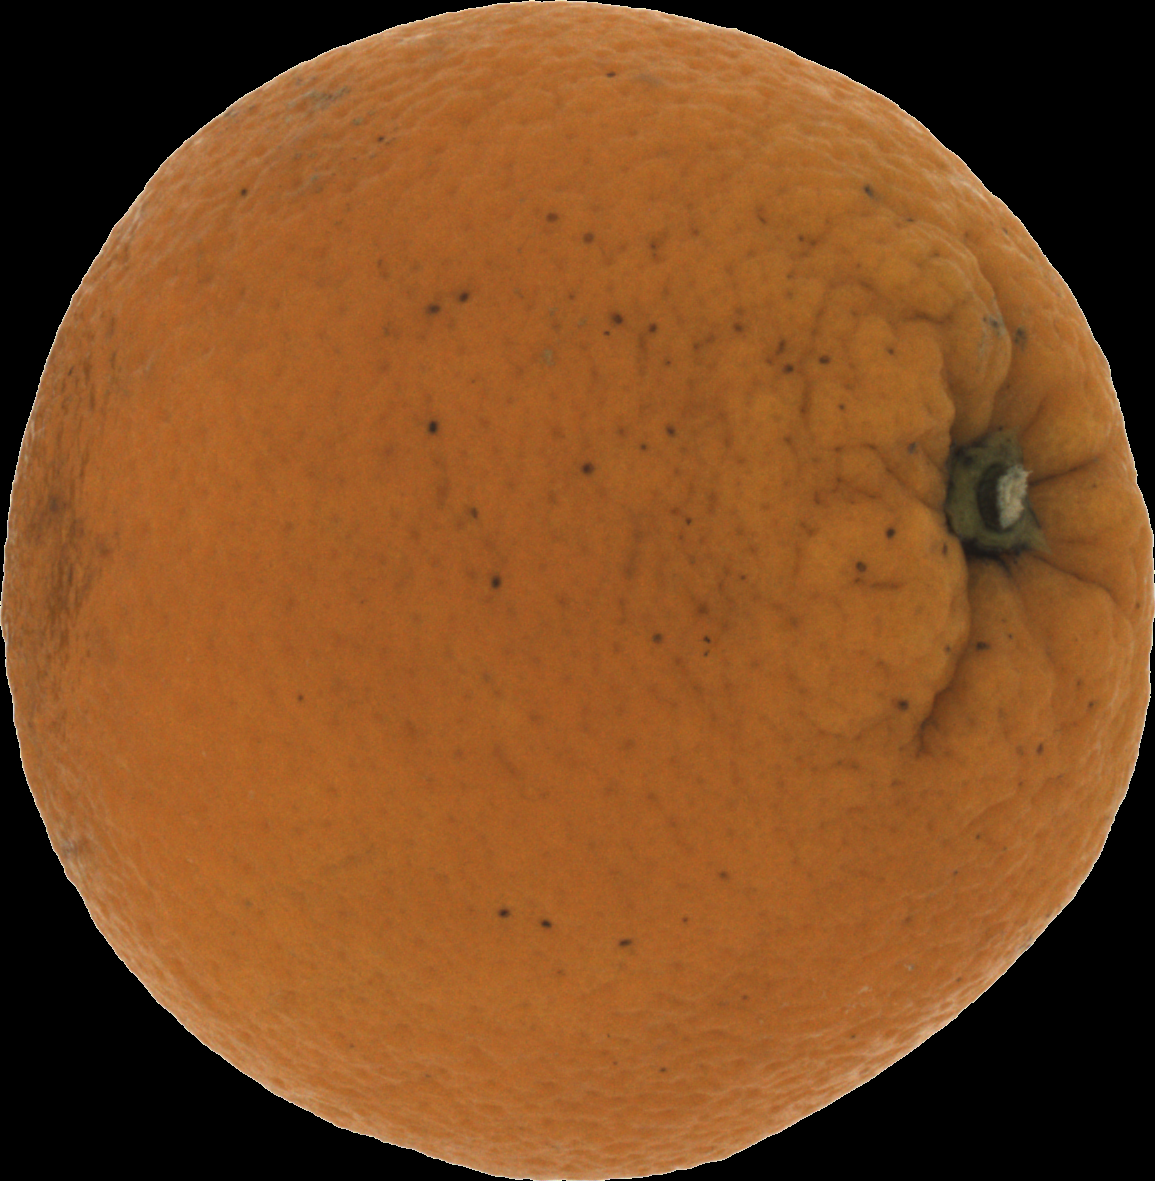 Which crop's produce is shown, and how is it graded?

orange, bad
